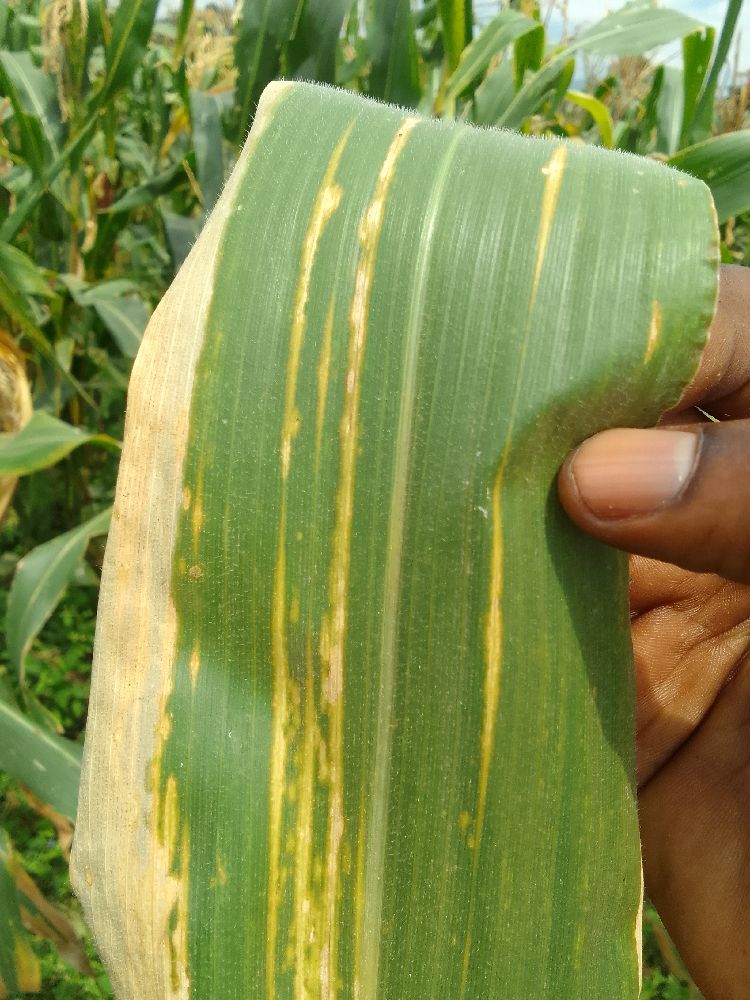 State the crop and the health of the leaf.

maize, maize lethal necrosis
